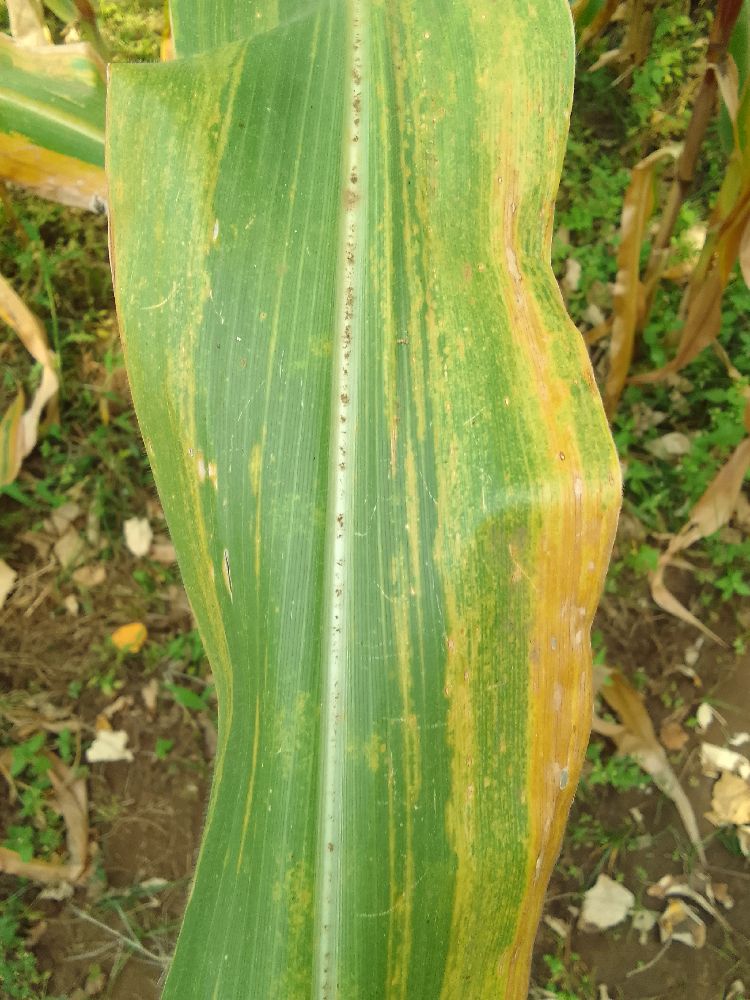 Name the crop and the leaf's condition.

maize, maize lethal necrosis
